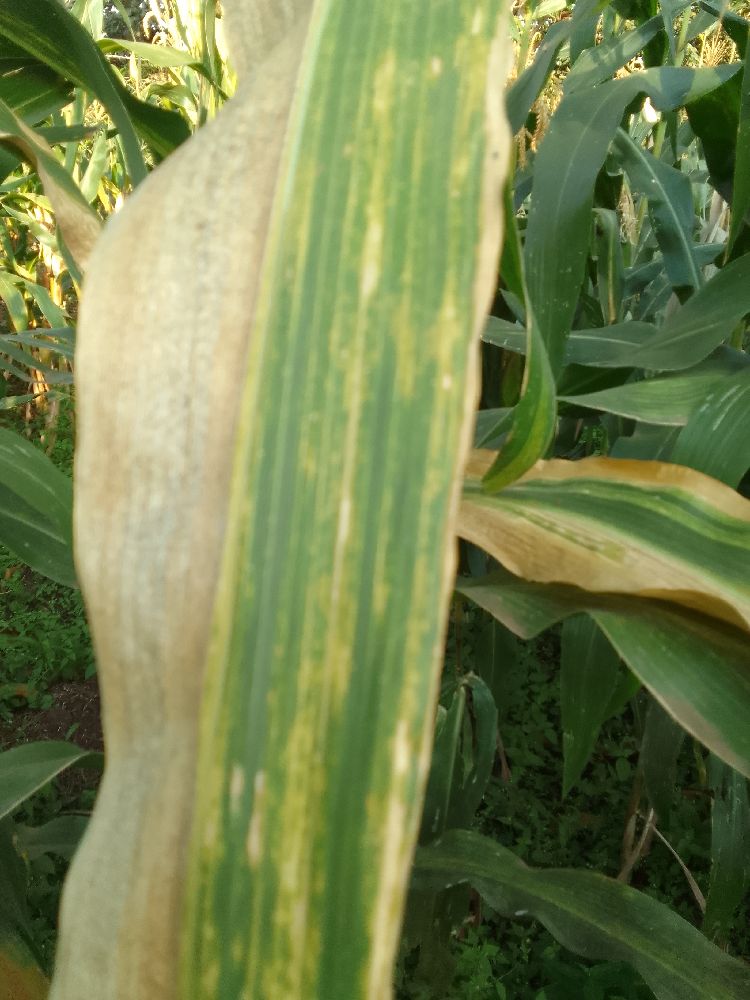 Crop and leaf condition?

maize, maize lethal necrosis
